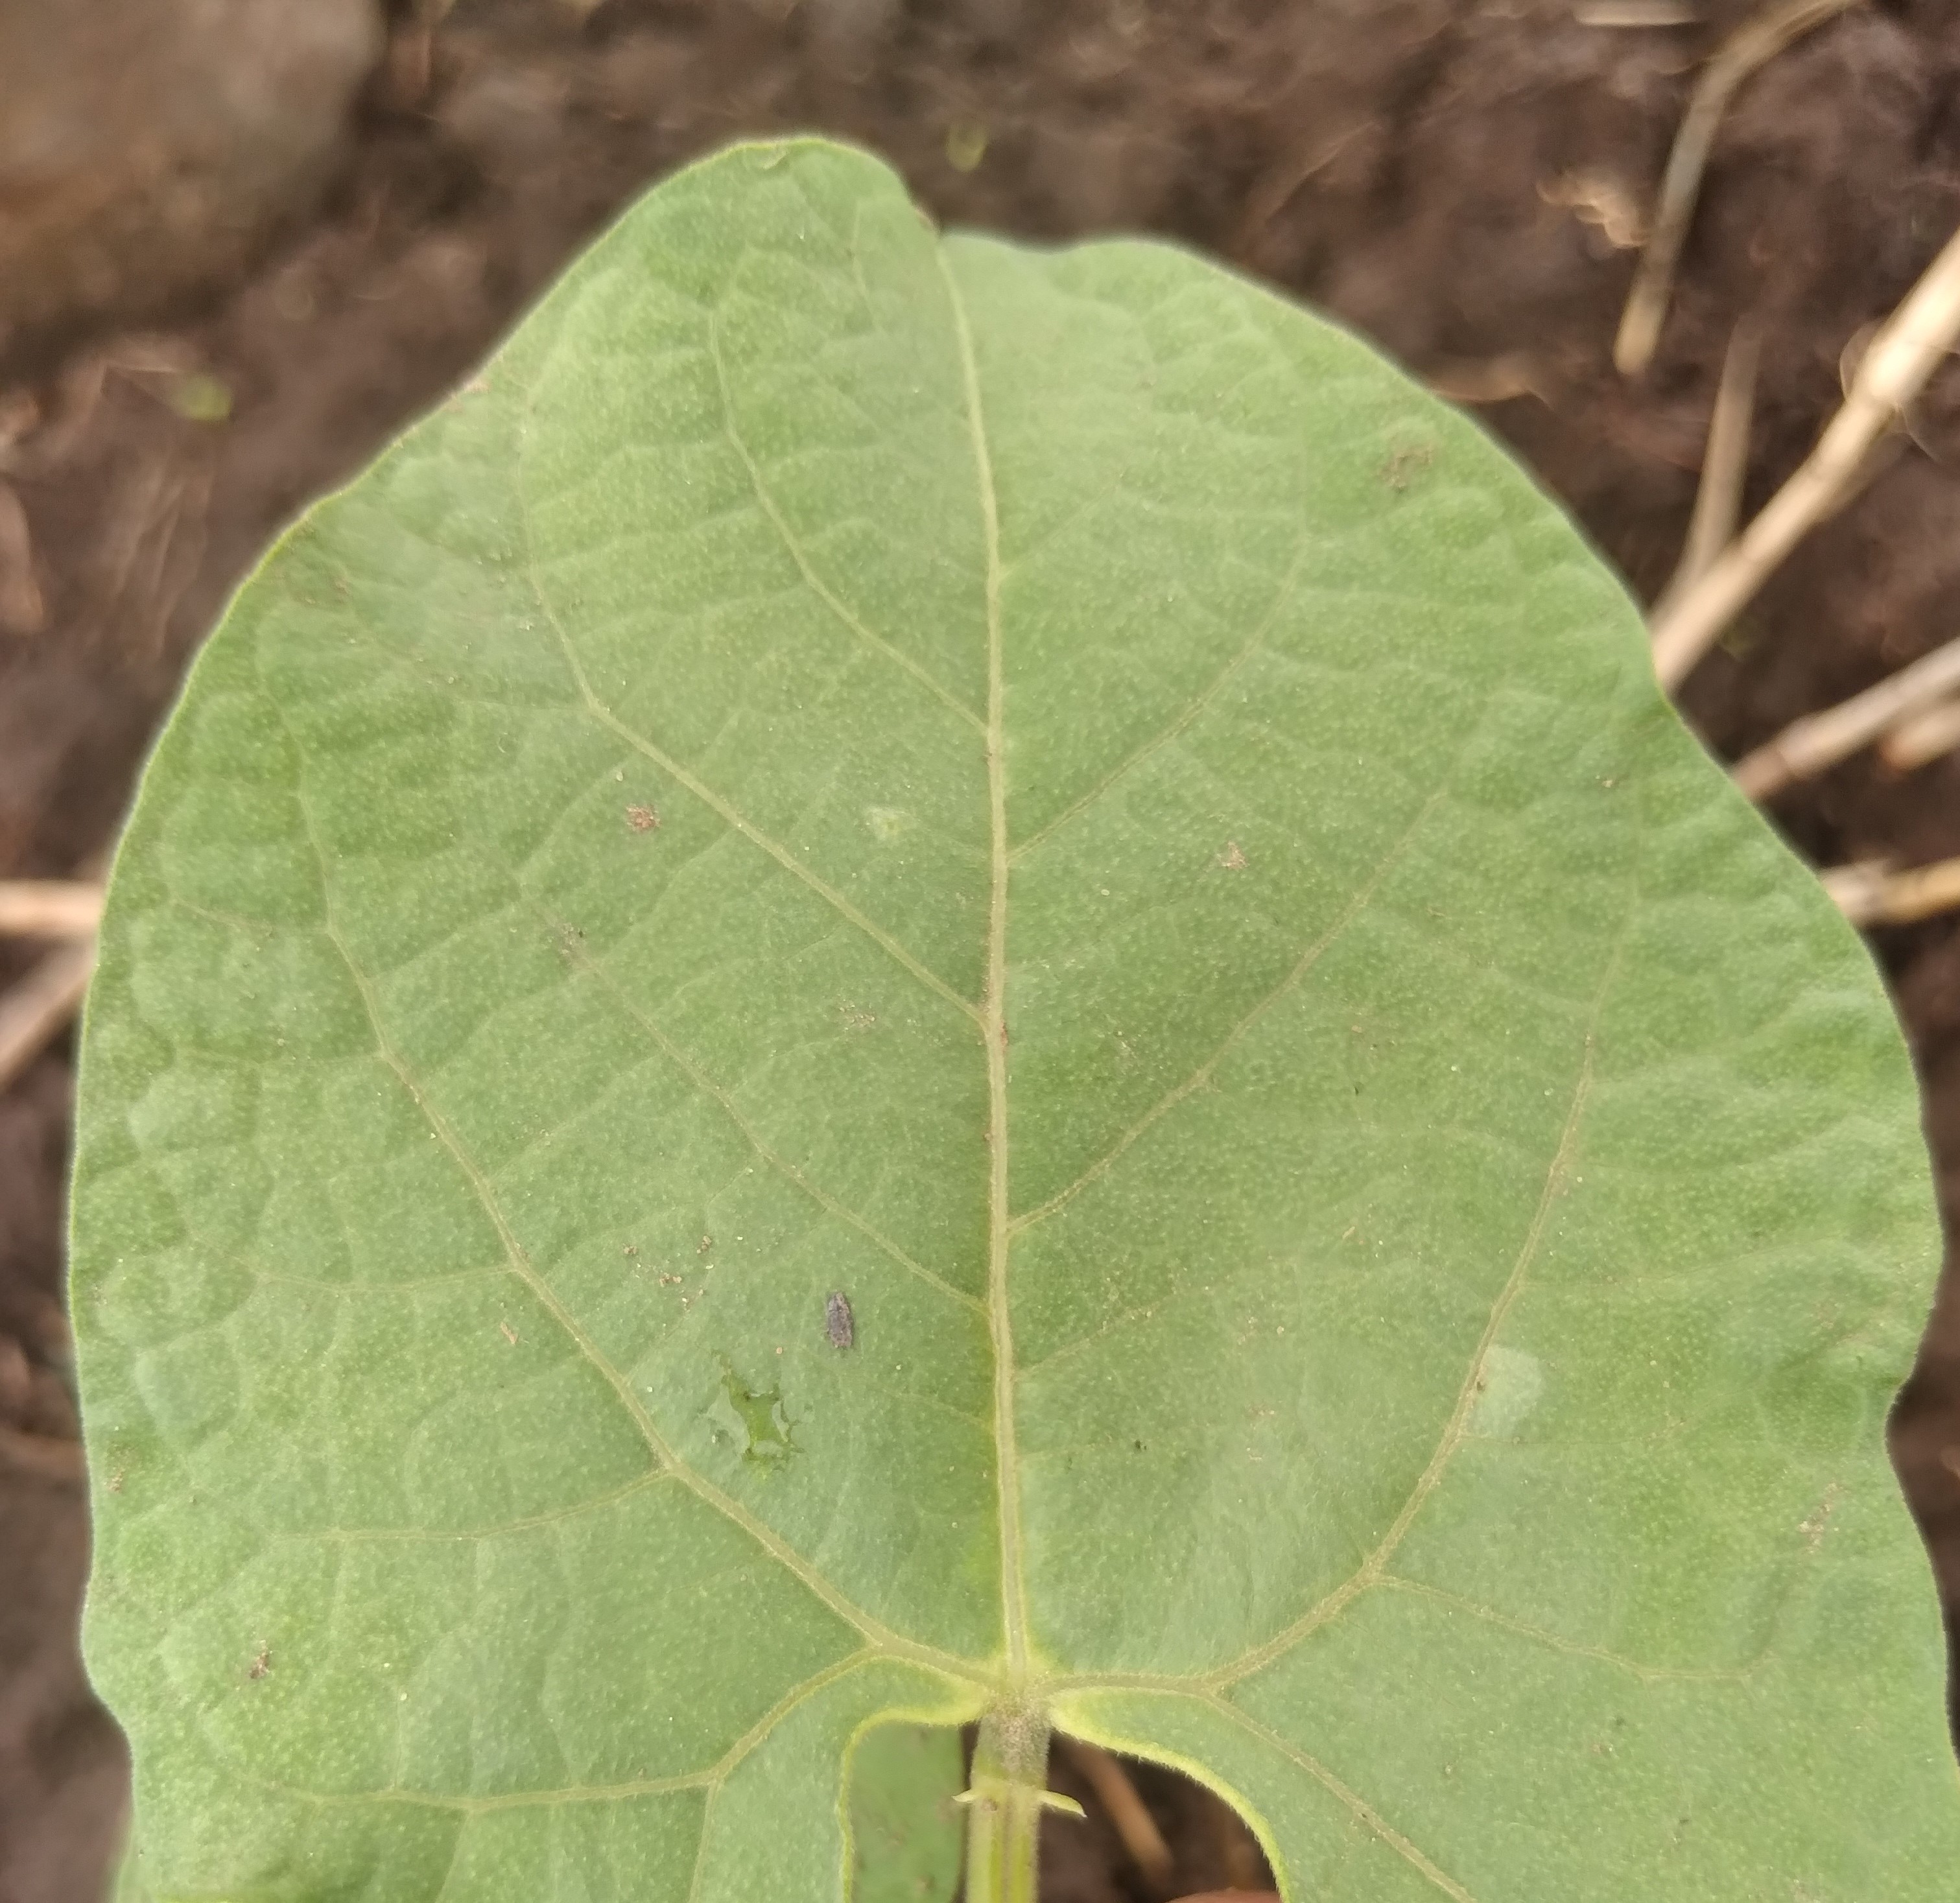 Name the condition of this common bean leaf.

healthy
